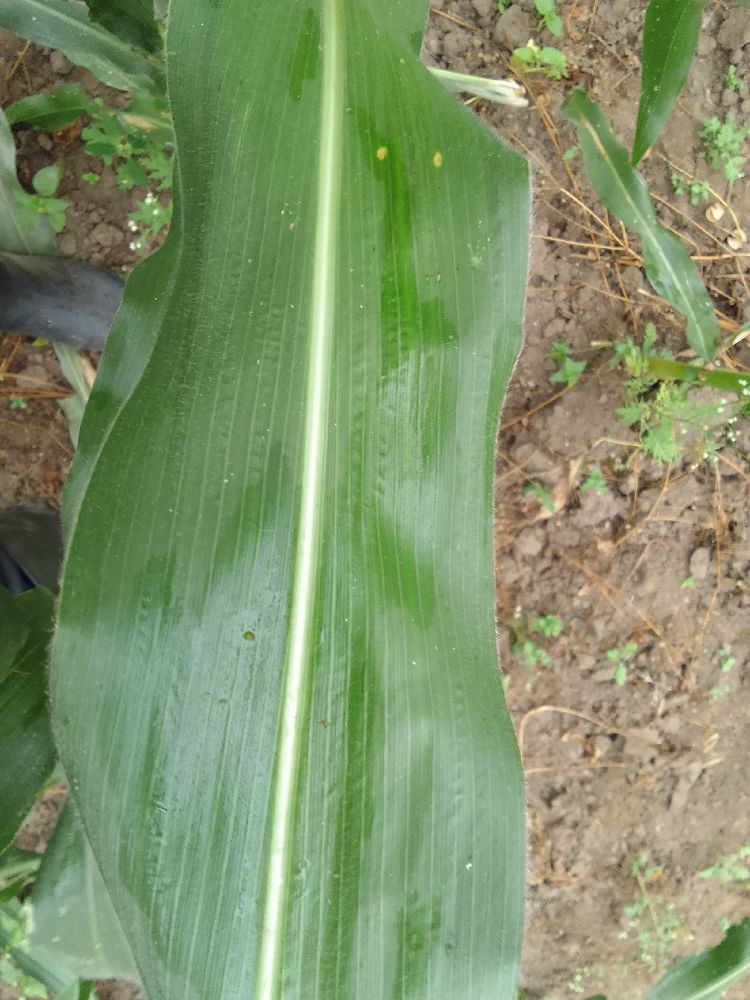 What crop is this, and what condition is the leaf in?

maize, healthy
